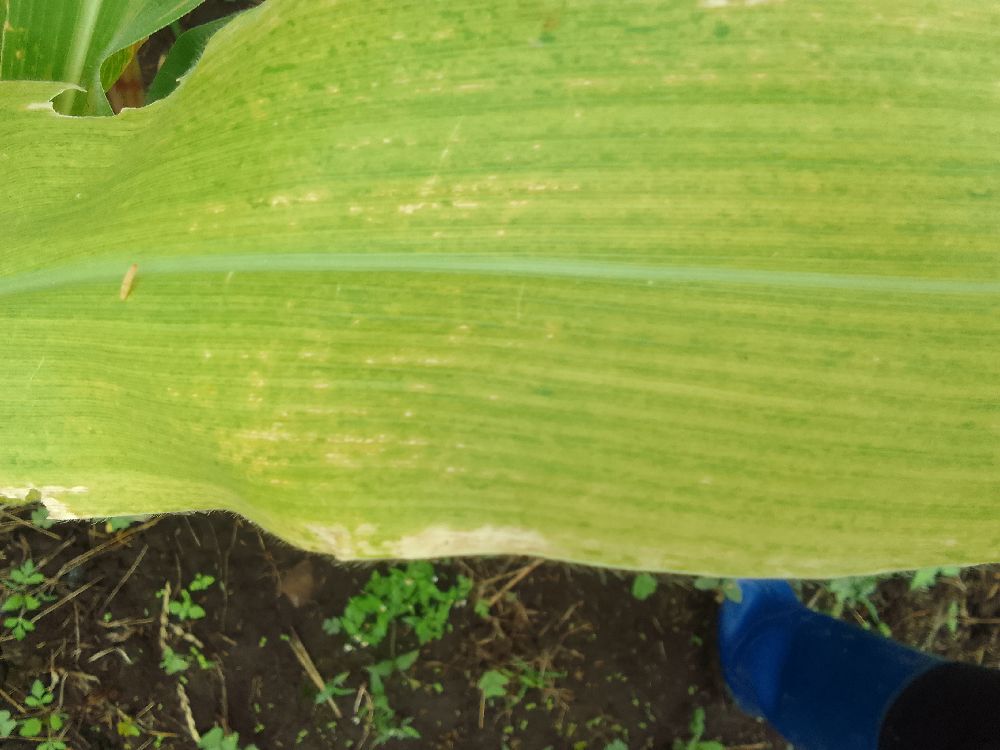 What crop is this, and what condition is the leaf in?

maize, maize lethal necrosis
